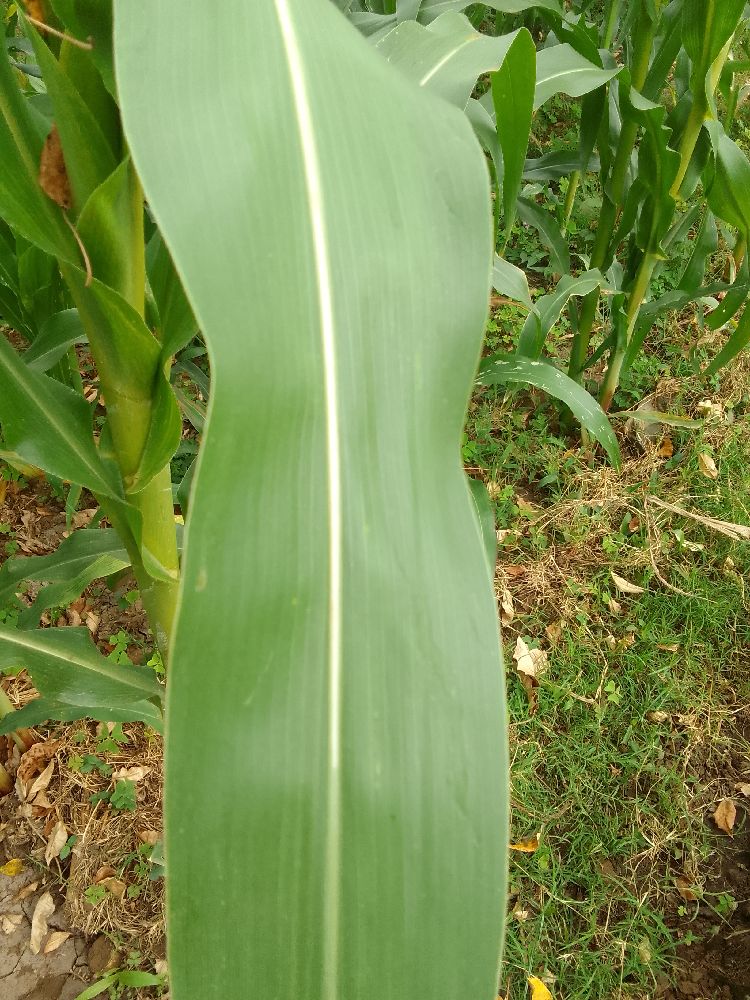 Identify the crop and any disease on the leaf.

maize, healthy
